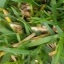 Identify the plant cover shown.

grass
